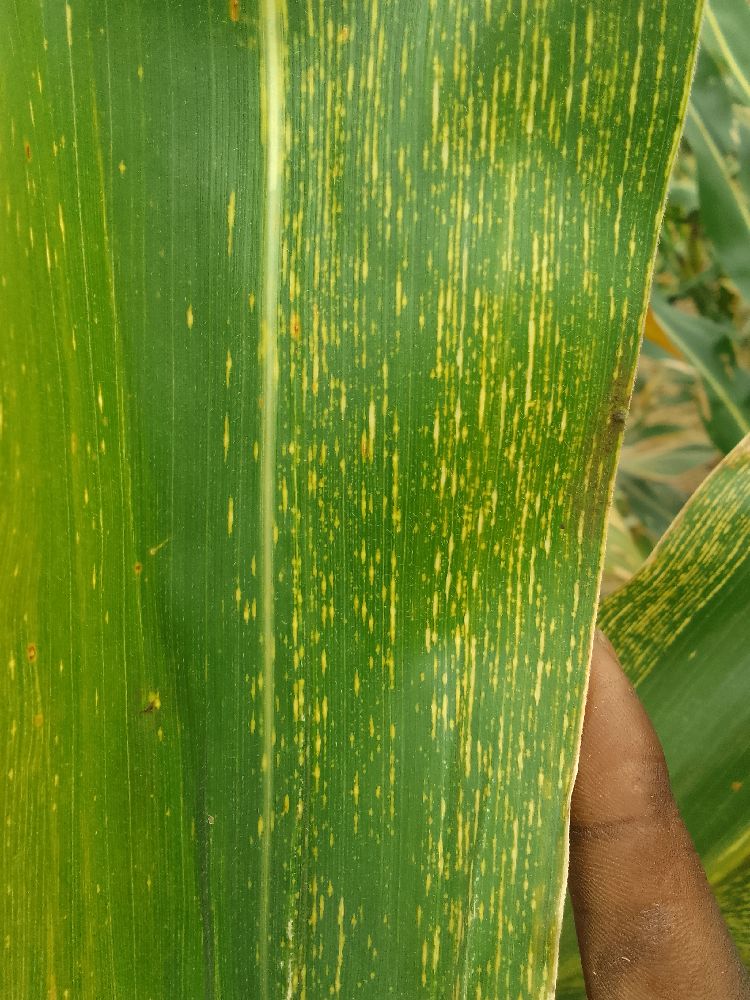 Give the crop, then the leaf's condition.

maize, maize streak virus
